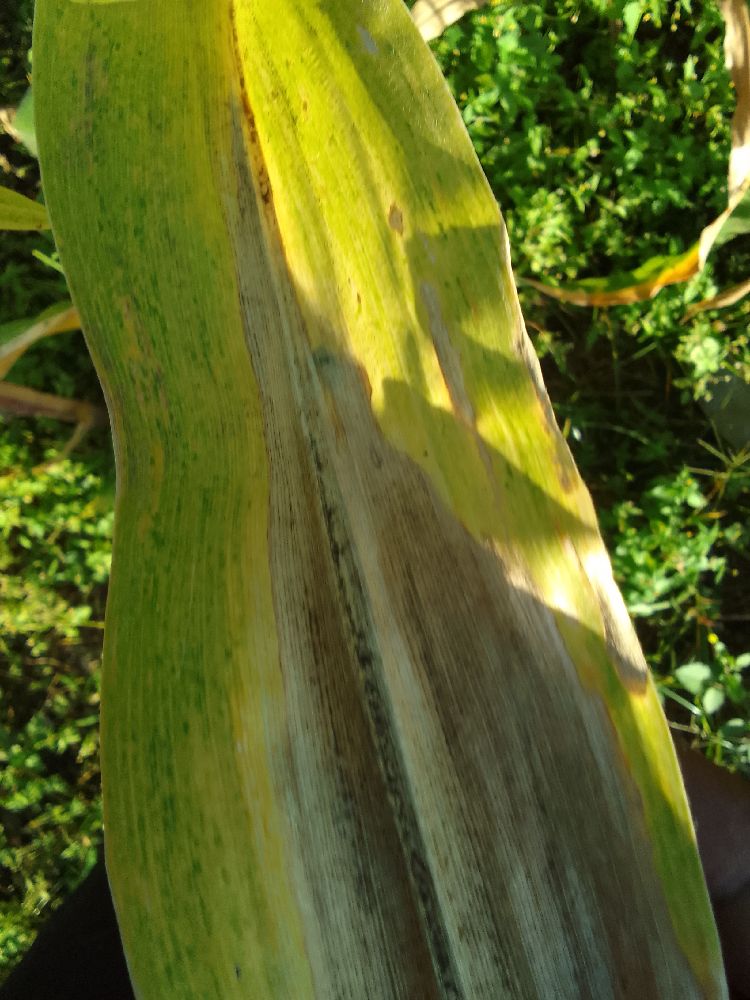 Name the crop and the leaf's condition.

maize, maize lethal necrosis
